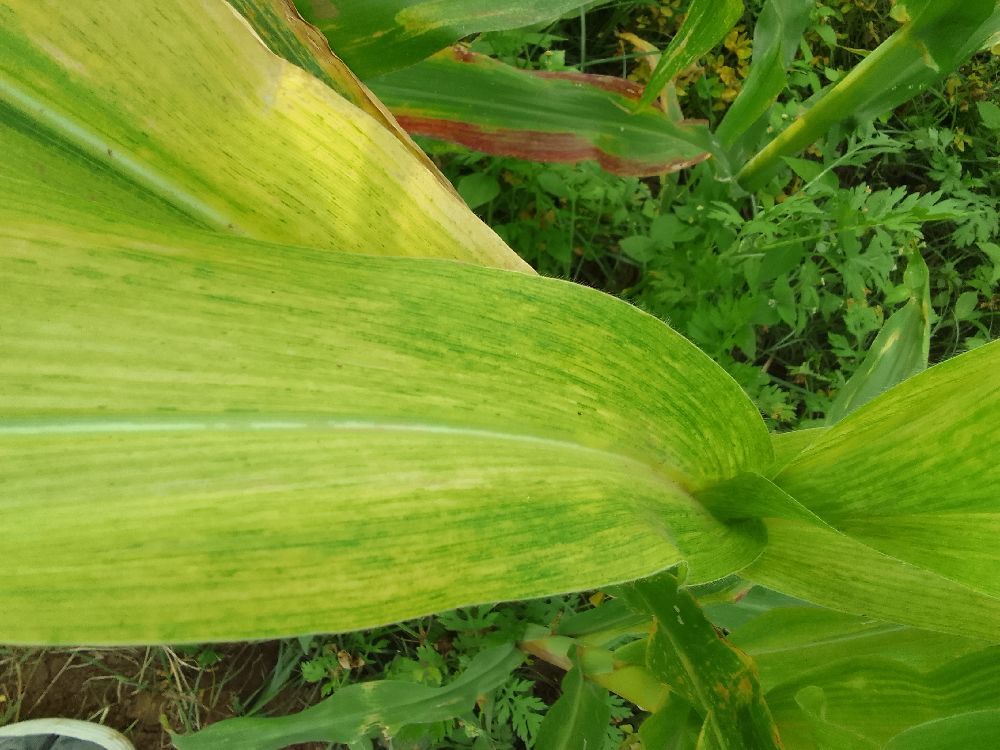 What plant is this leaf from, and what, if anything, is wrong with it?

maize, maize lethal necrosis
